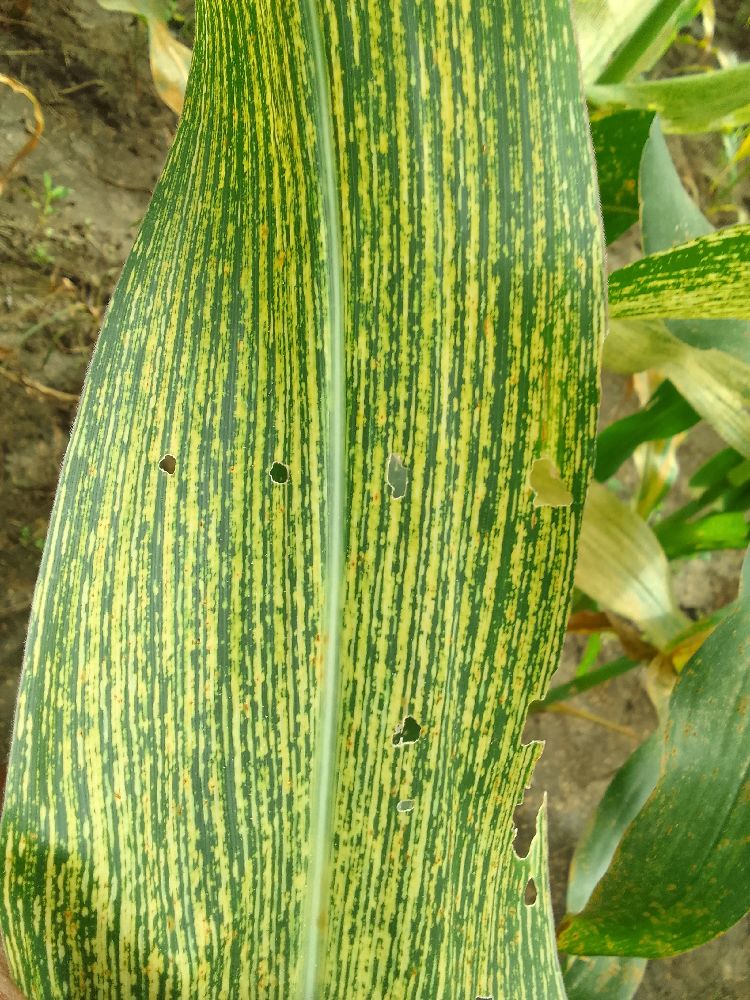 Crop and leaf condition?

maize, maize streak virus
